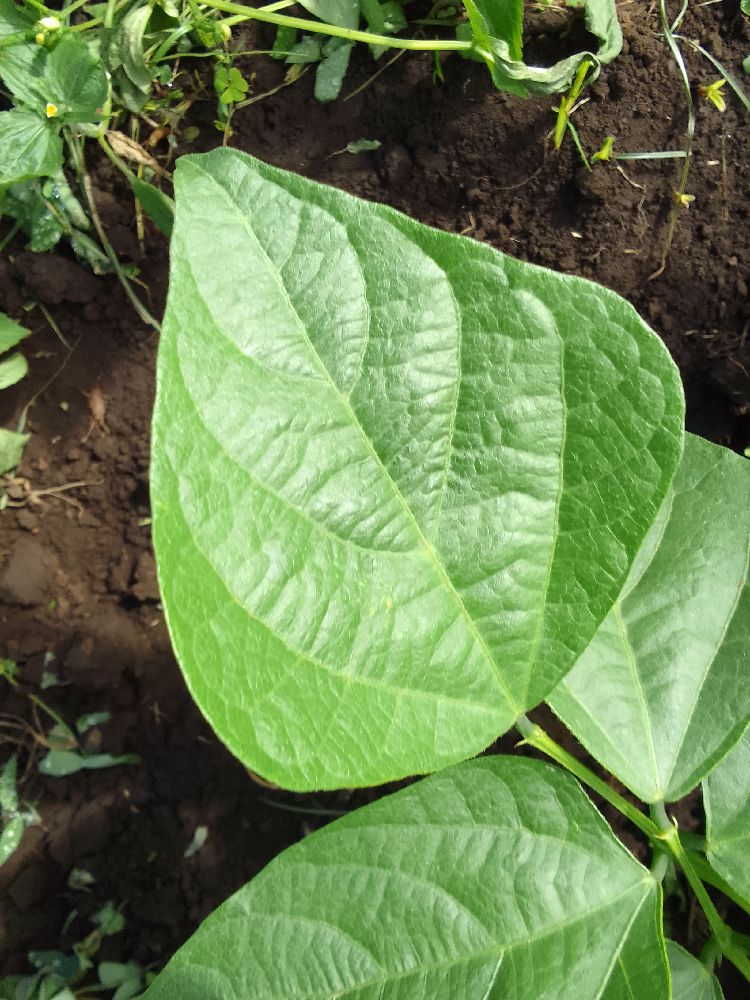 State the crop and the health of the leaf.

common bean, healthy
